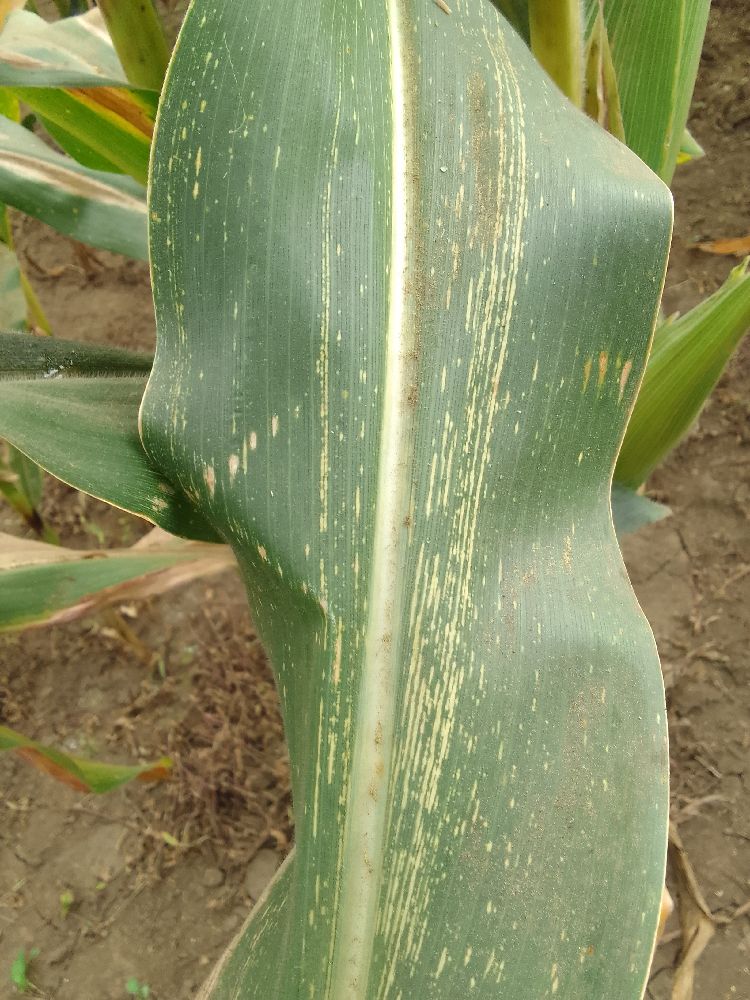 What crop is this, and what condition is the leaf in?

maize, maize streak virus
